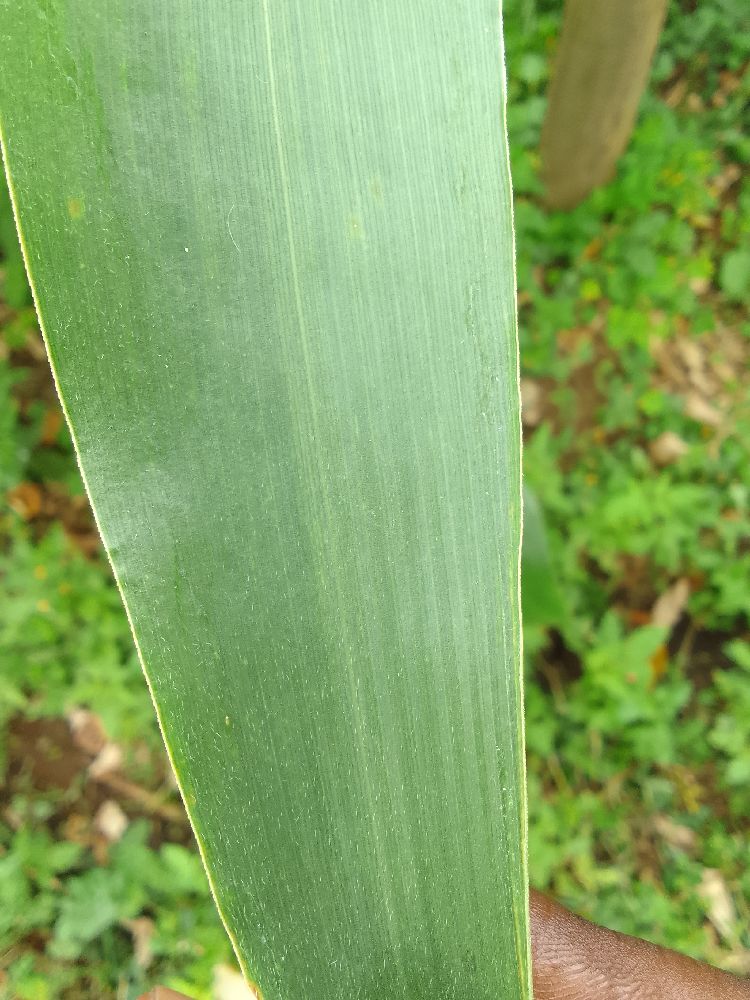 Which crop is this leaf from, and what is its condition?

maize, healthy
